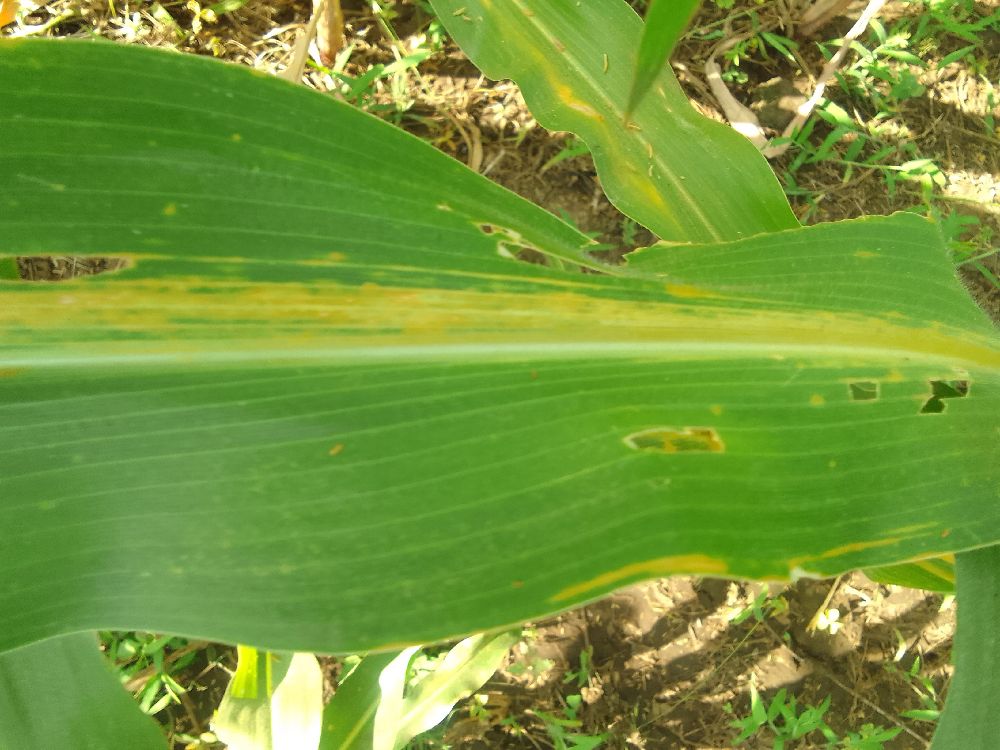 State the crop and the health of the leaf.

maize, maize lethal necrosis
